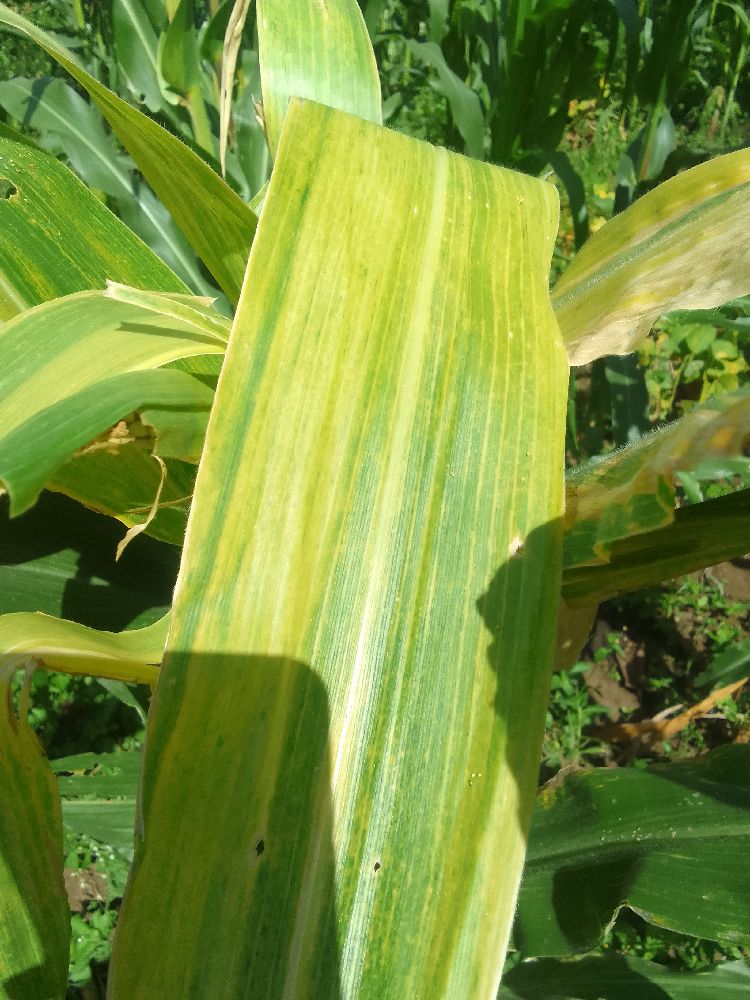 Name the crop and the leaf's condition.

maize, maize lethal necrosis
